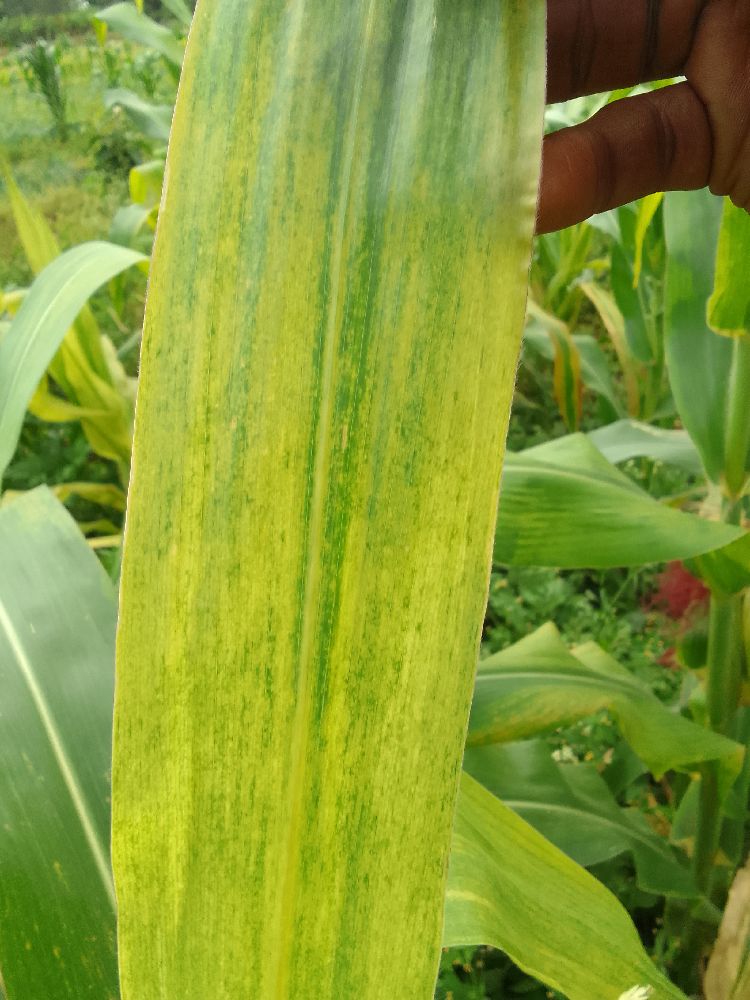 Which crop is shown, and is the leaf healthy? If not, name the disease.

maize, maize lethal necrosis
